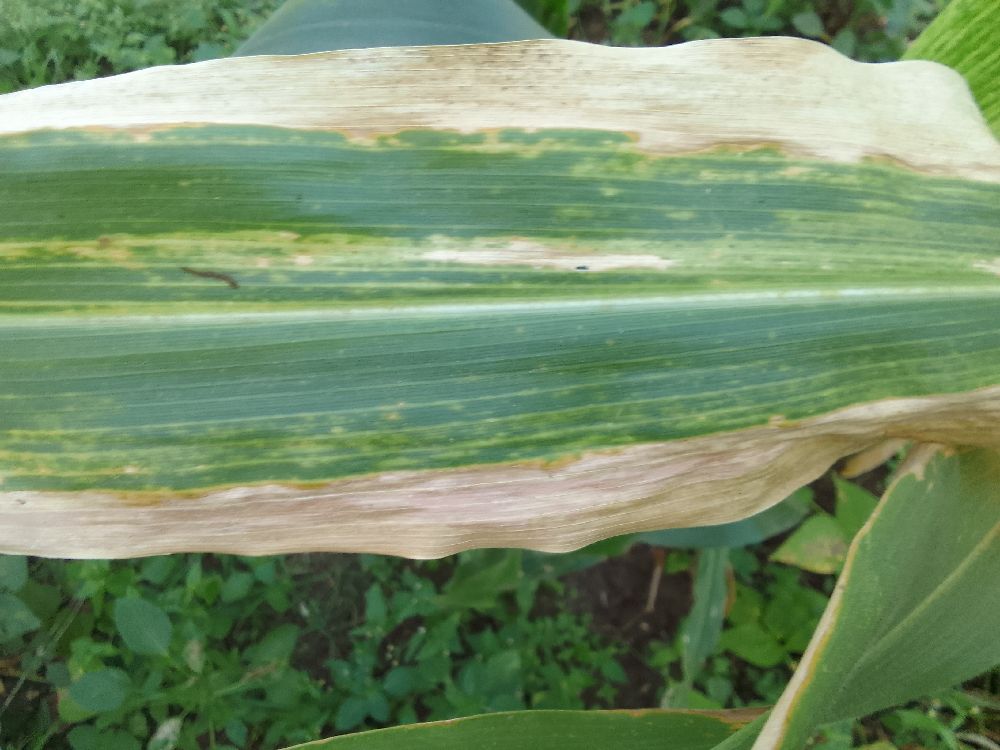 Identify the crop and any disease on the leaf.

maize, maize lethal necrosis
